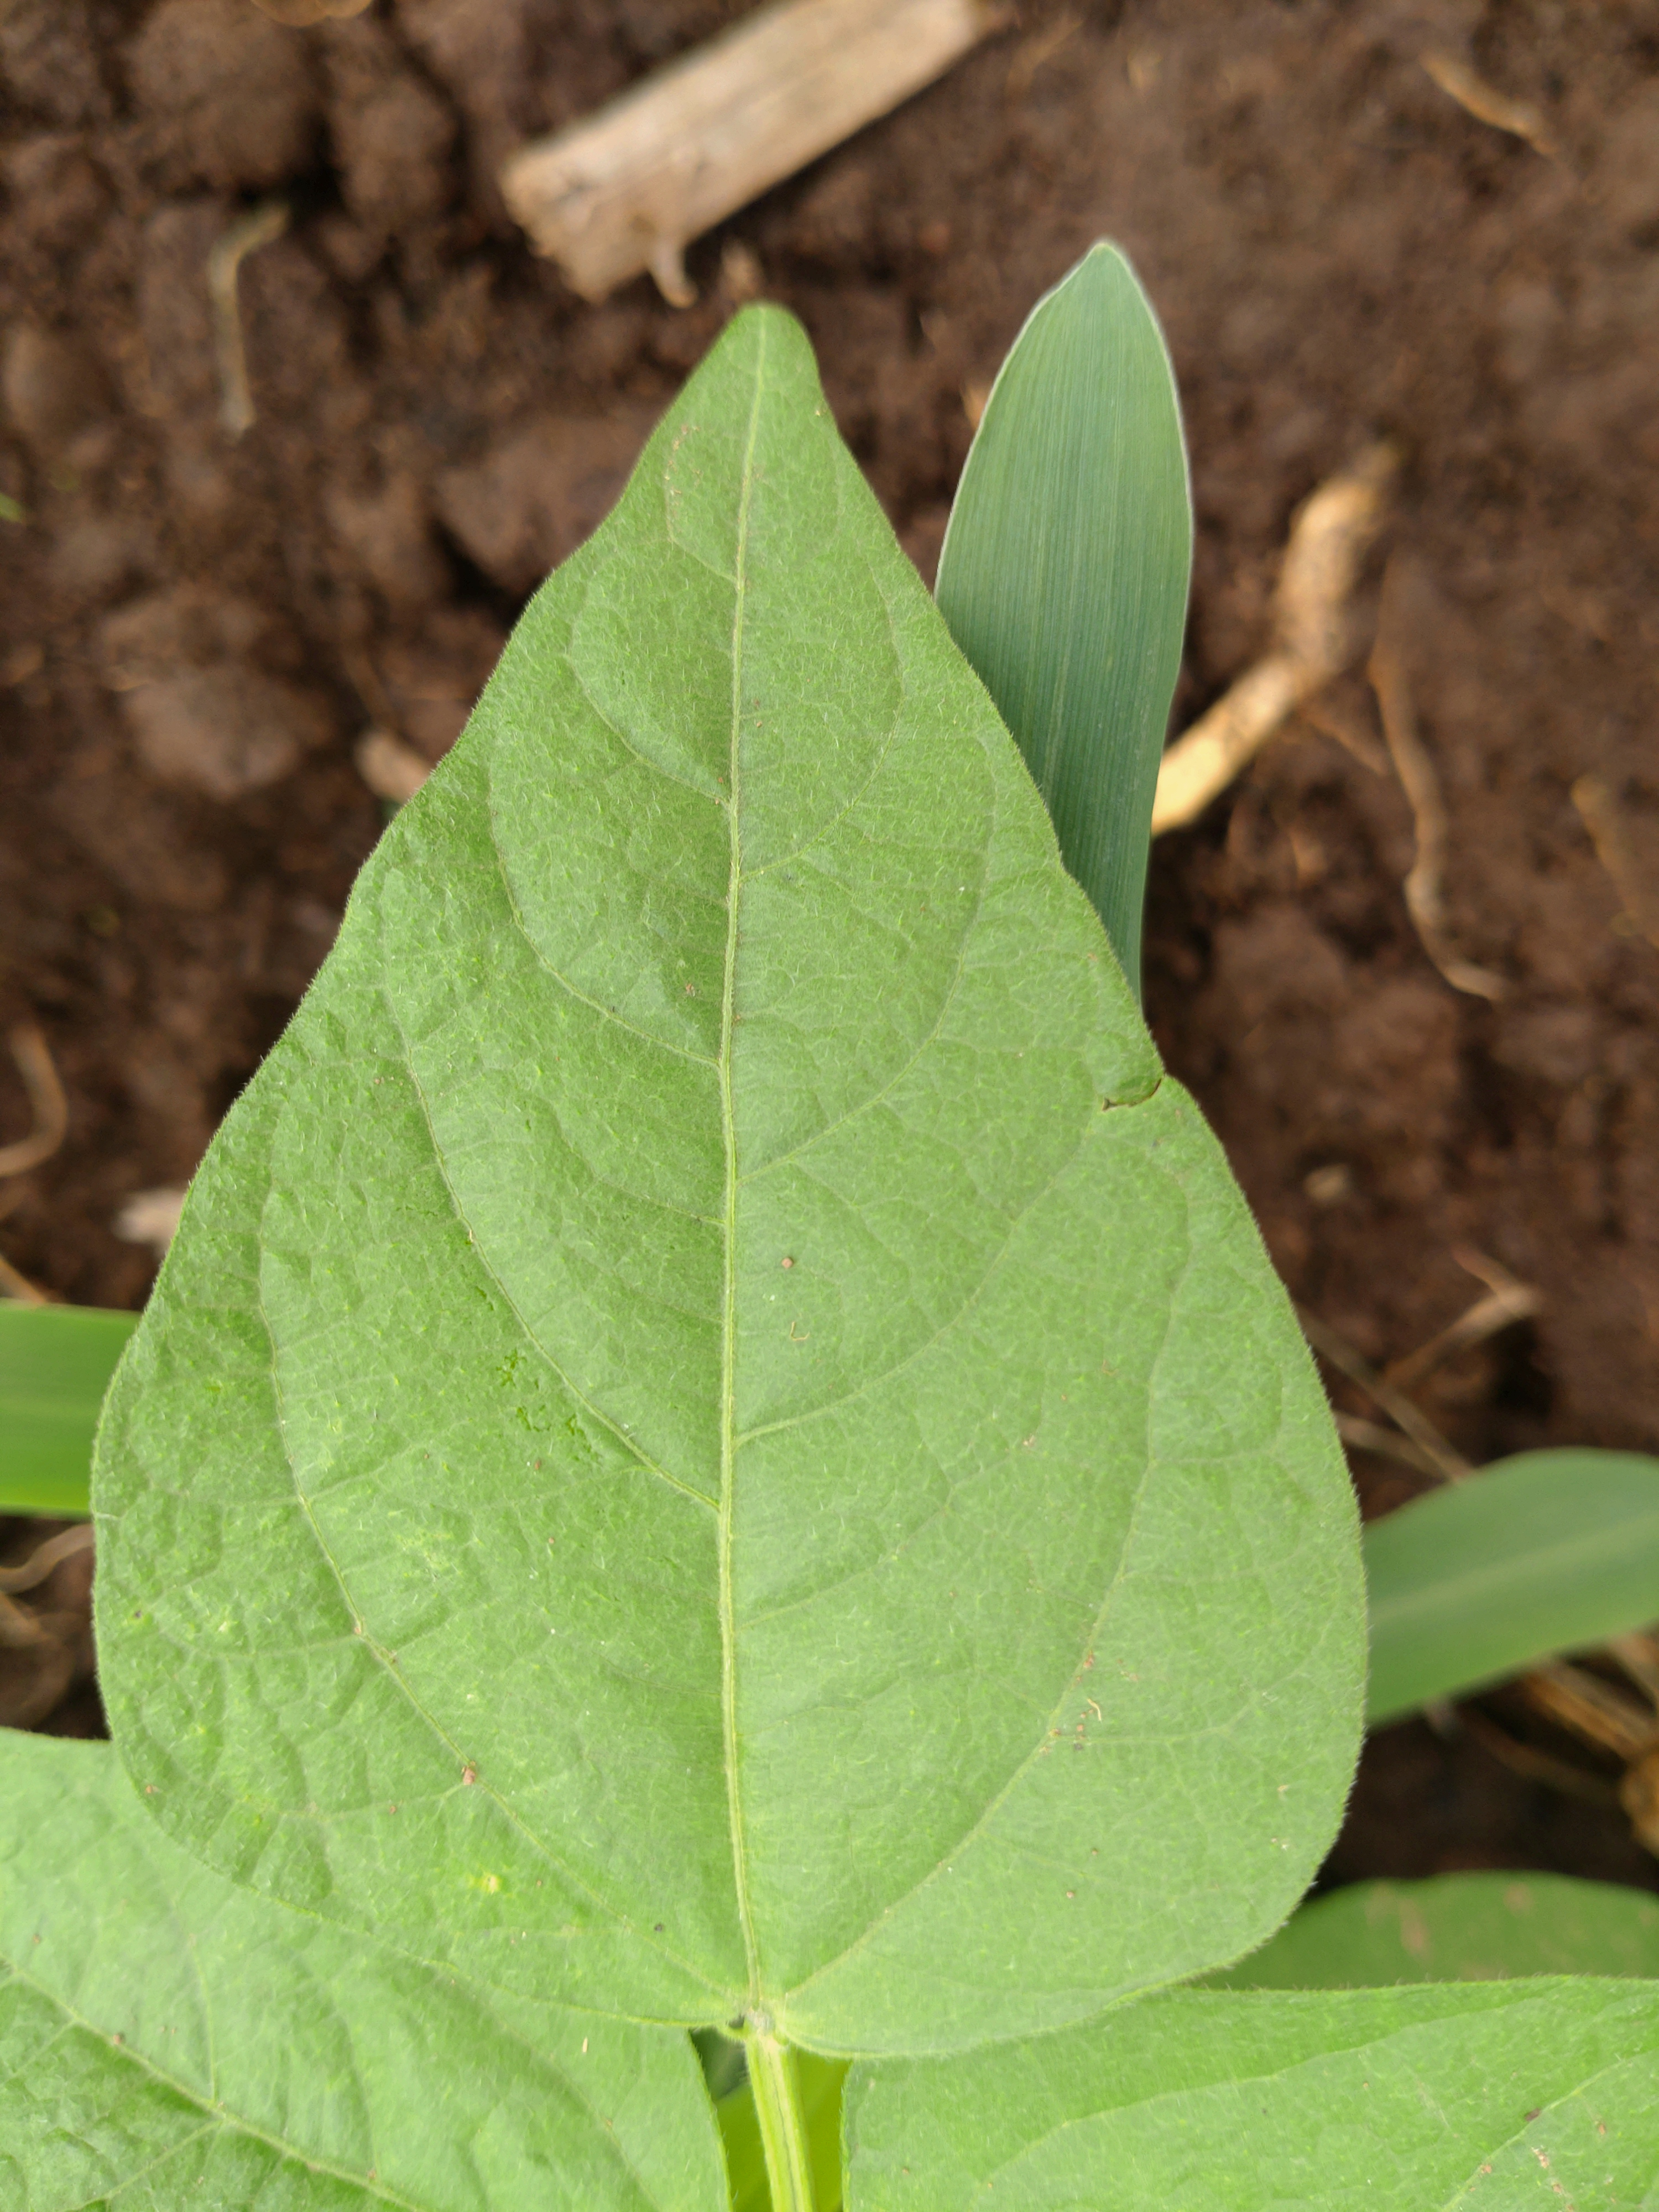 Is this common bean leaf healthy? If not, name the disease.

healthy
